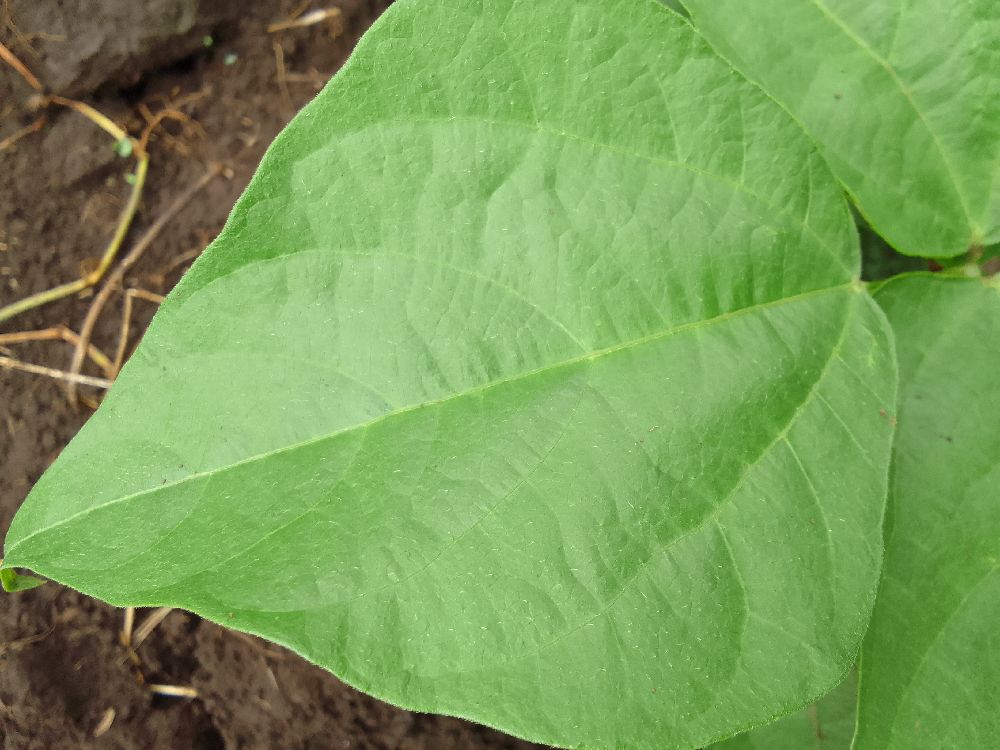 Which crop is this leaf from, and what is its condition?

common bean, healthy
